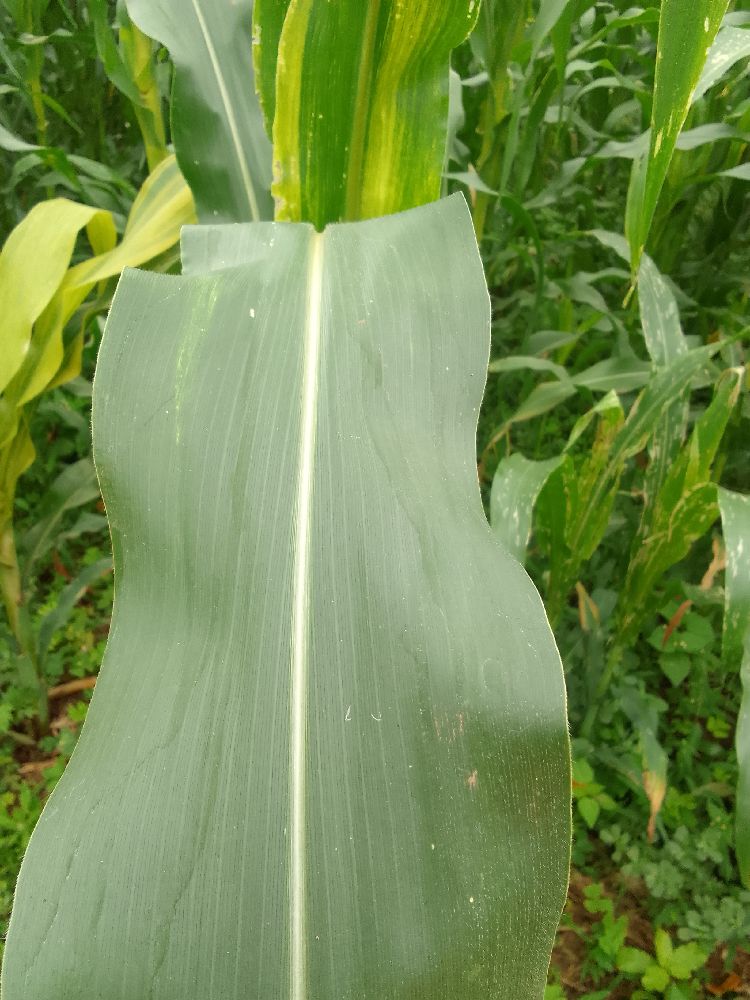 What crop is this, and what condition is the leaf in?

maize, healthy
